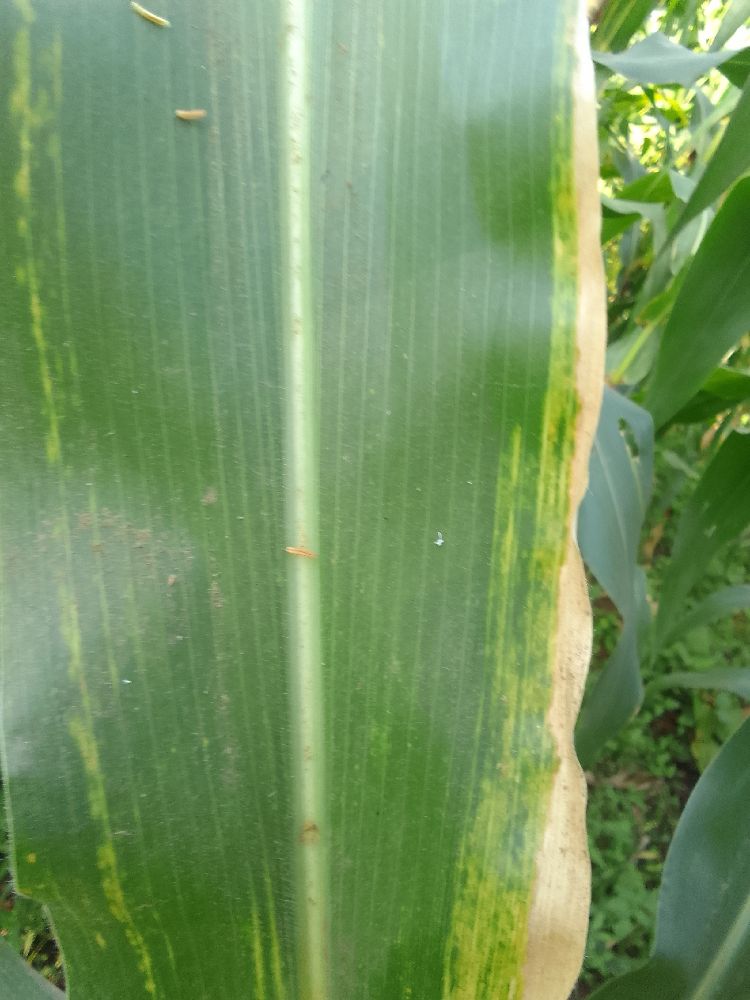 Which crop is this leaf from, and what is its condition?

maize, maize lethal necrosis
